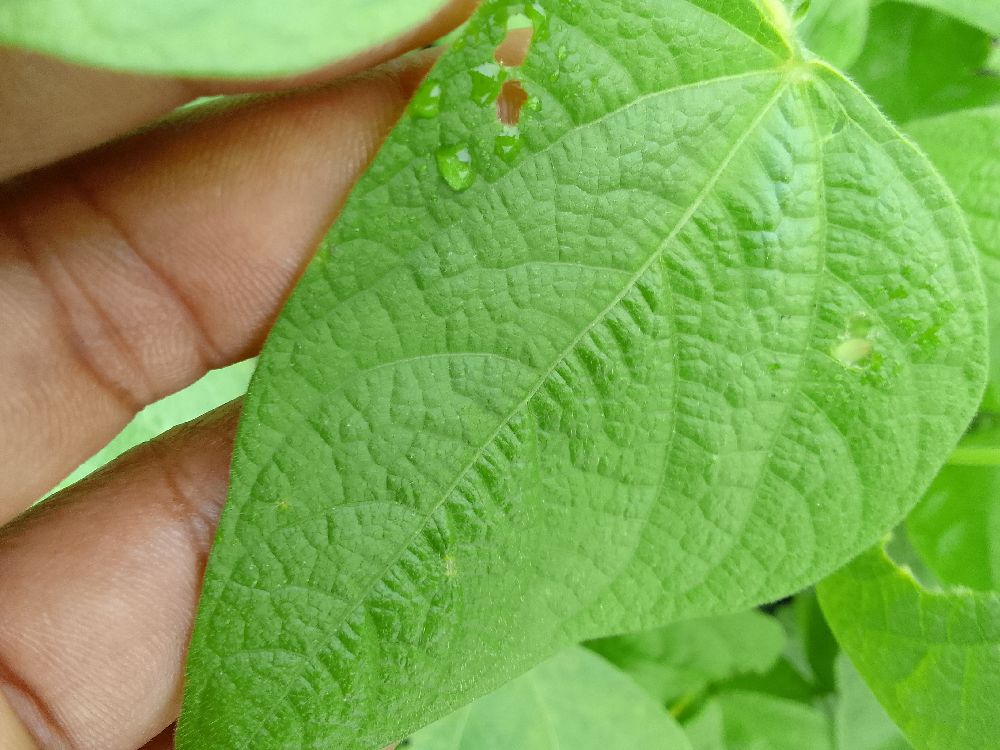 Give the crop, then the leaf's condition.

common bean, healthy
